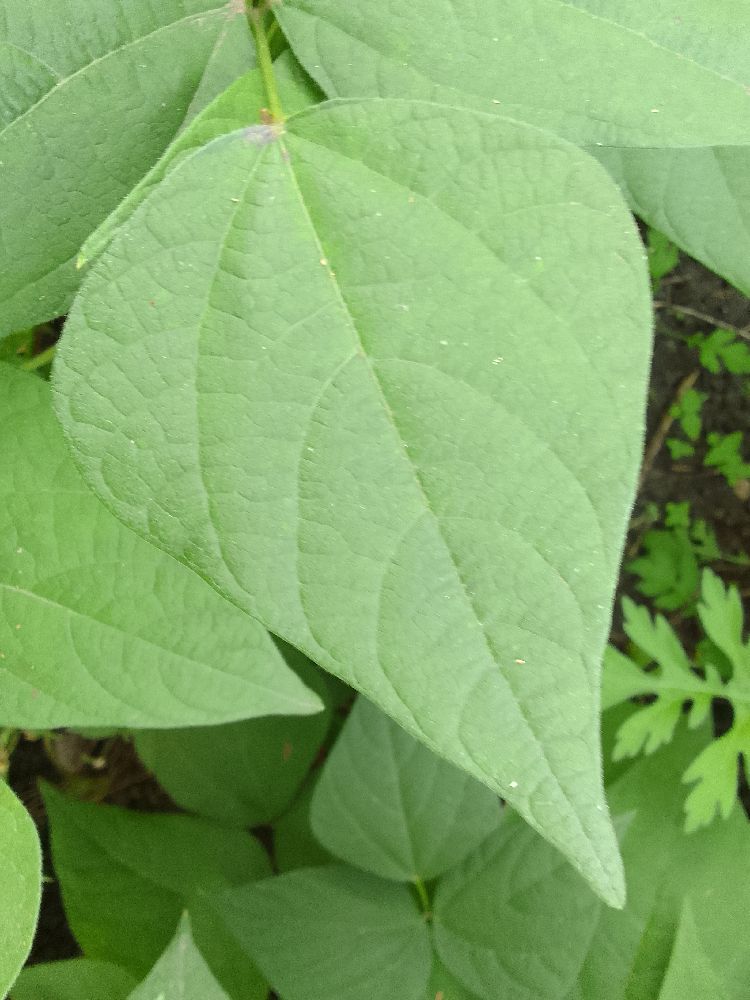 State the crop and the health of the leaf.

common bean, healthy
